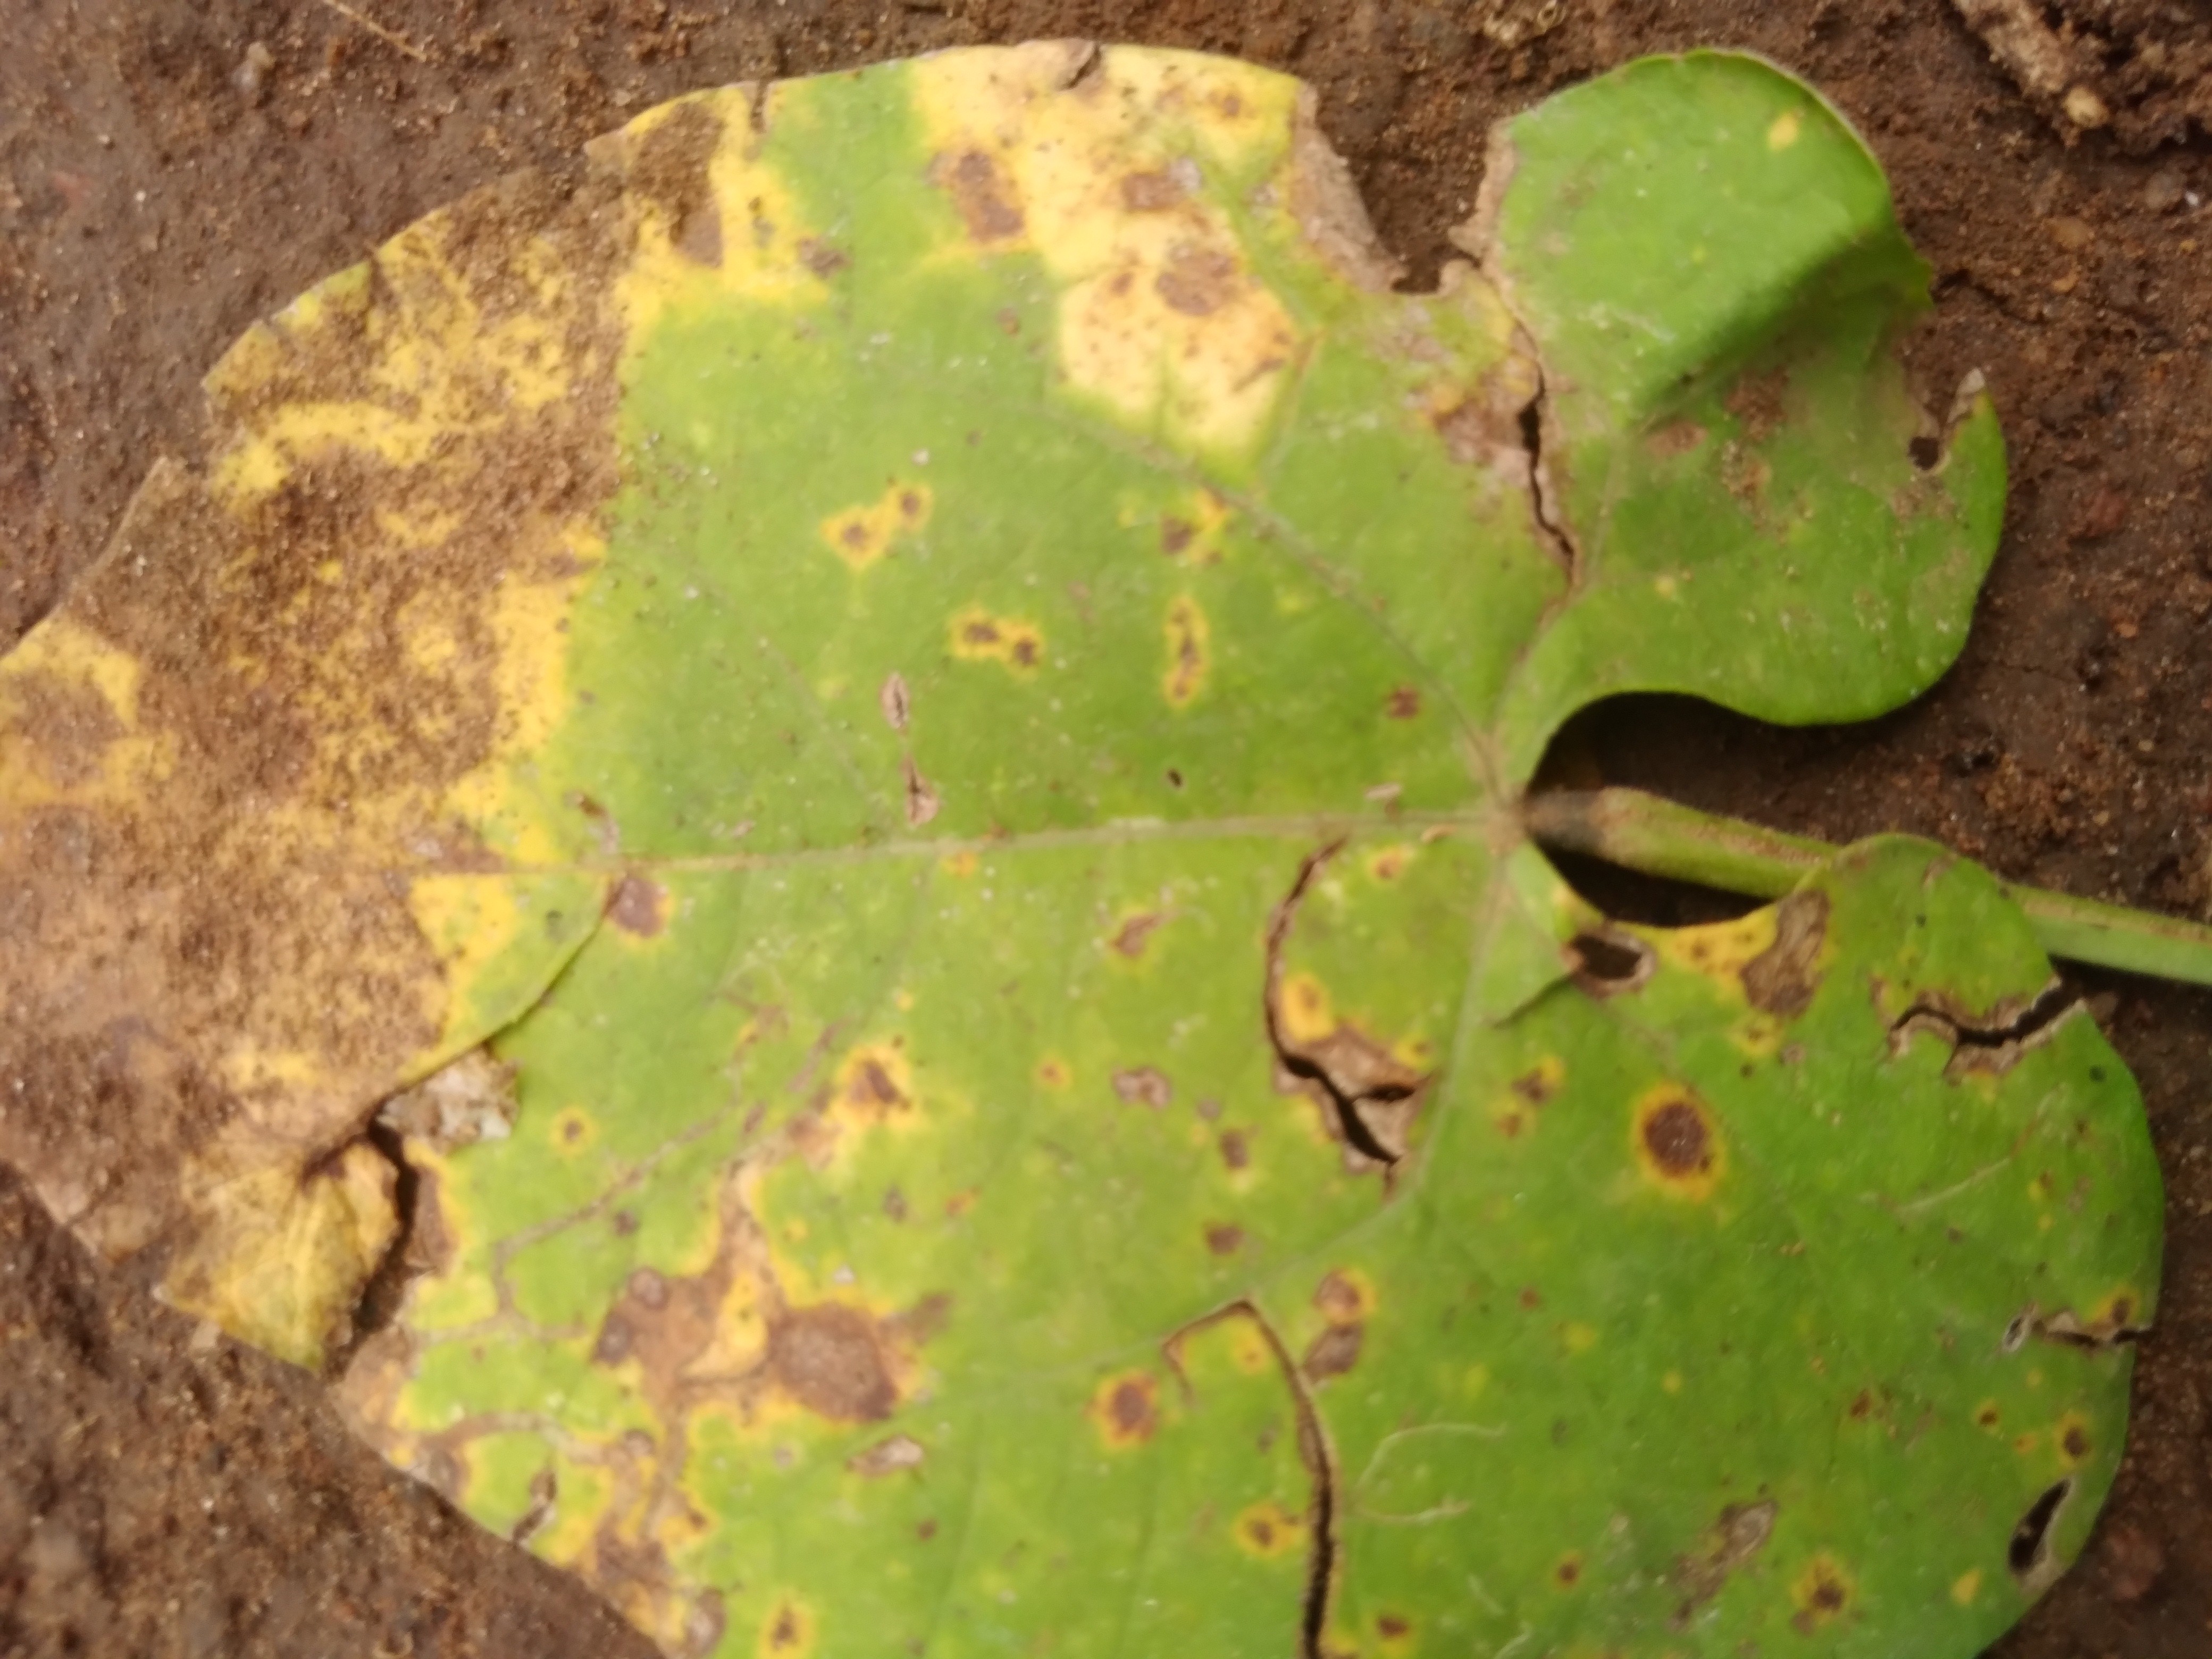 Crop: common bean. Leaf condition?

rust
